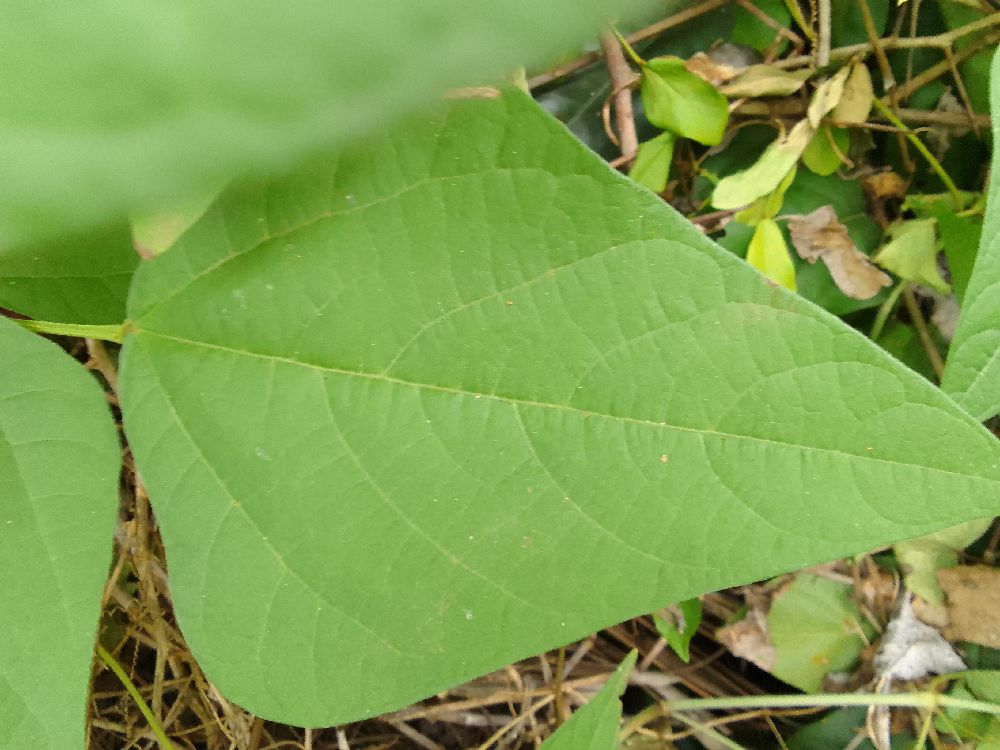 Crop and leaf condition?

common bean, healthy
